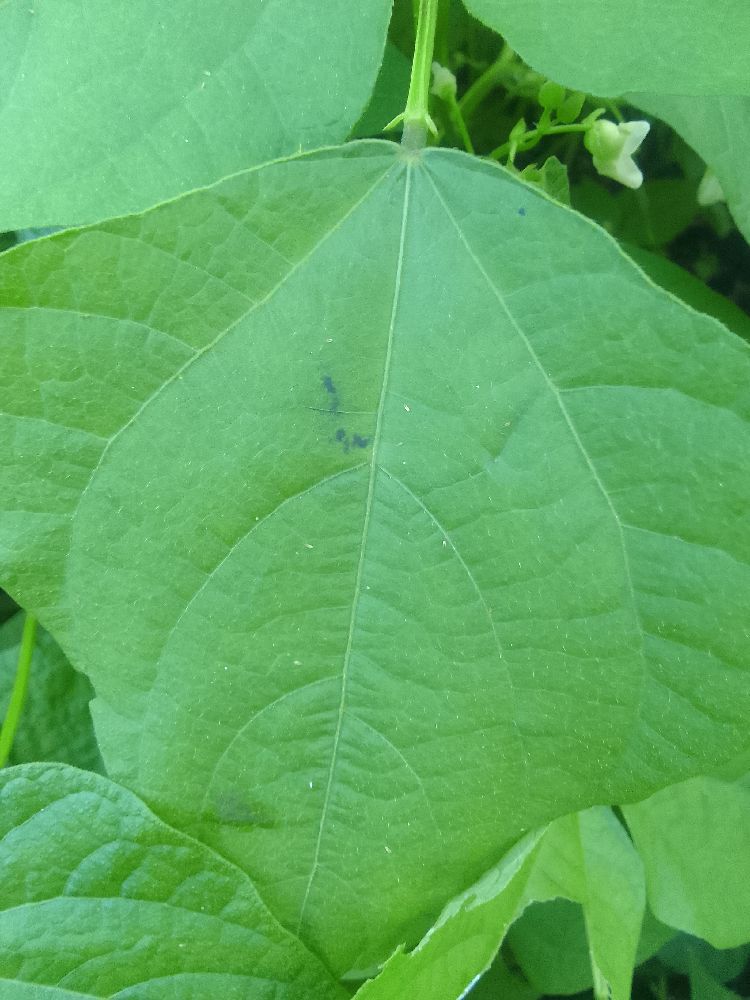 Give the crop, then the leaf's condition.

common bean, healthy
